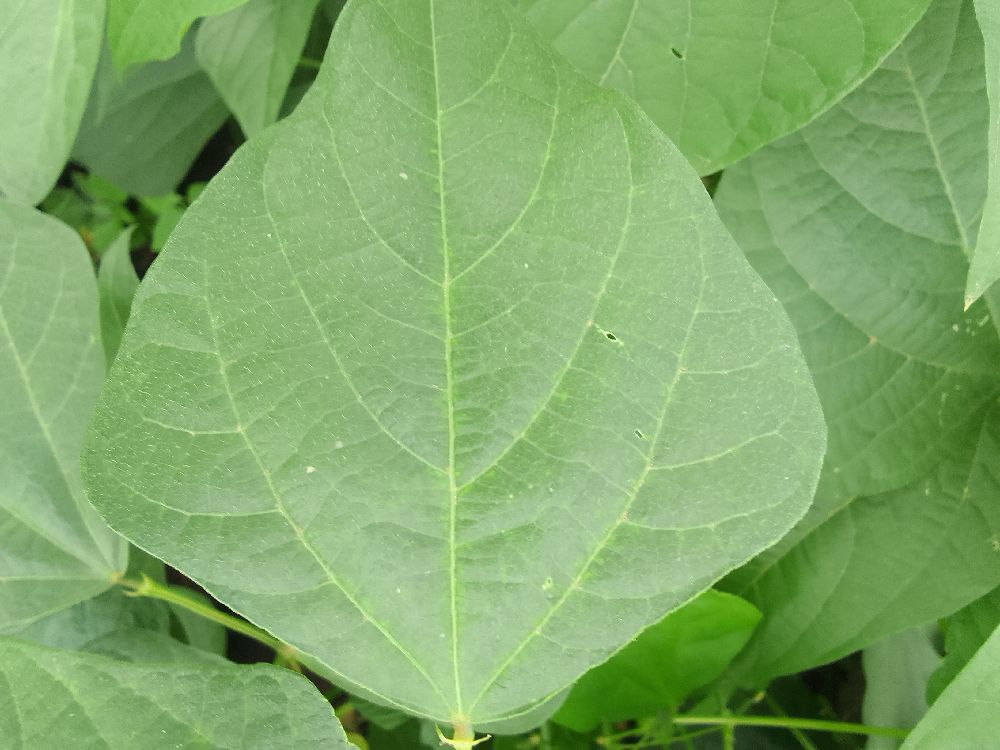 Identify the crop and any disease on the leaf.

common bean, healthy
